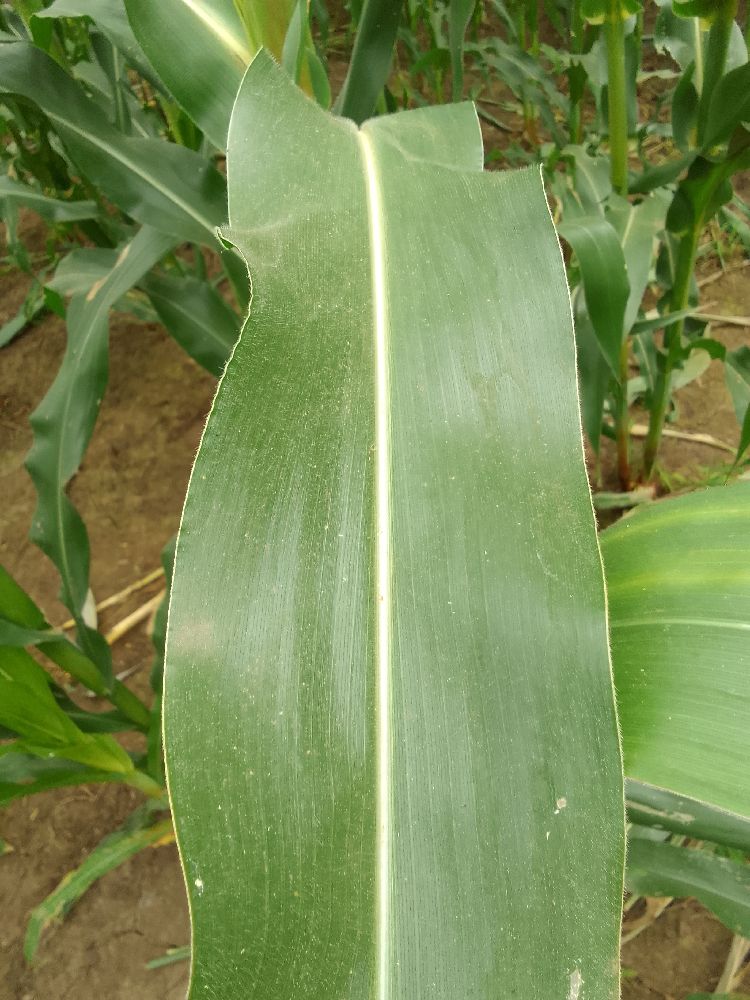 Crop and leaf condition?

maize, healthy
